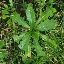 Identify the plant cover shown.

structured weed
